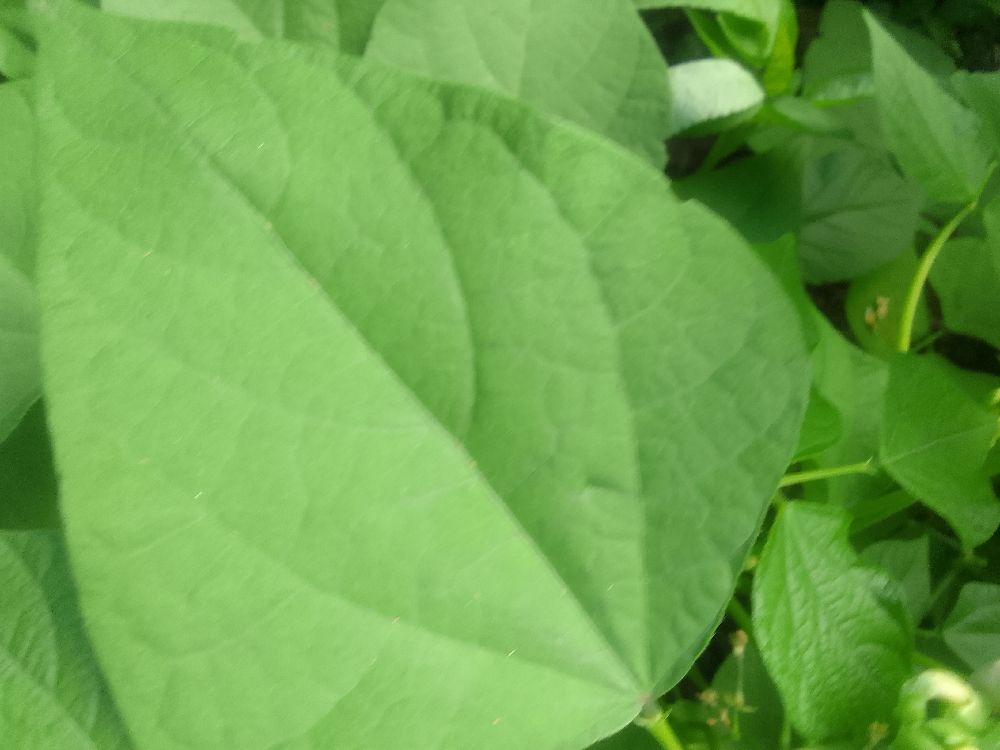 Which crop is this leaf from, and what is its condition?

common bean, healthy
